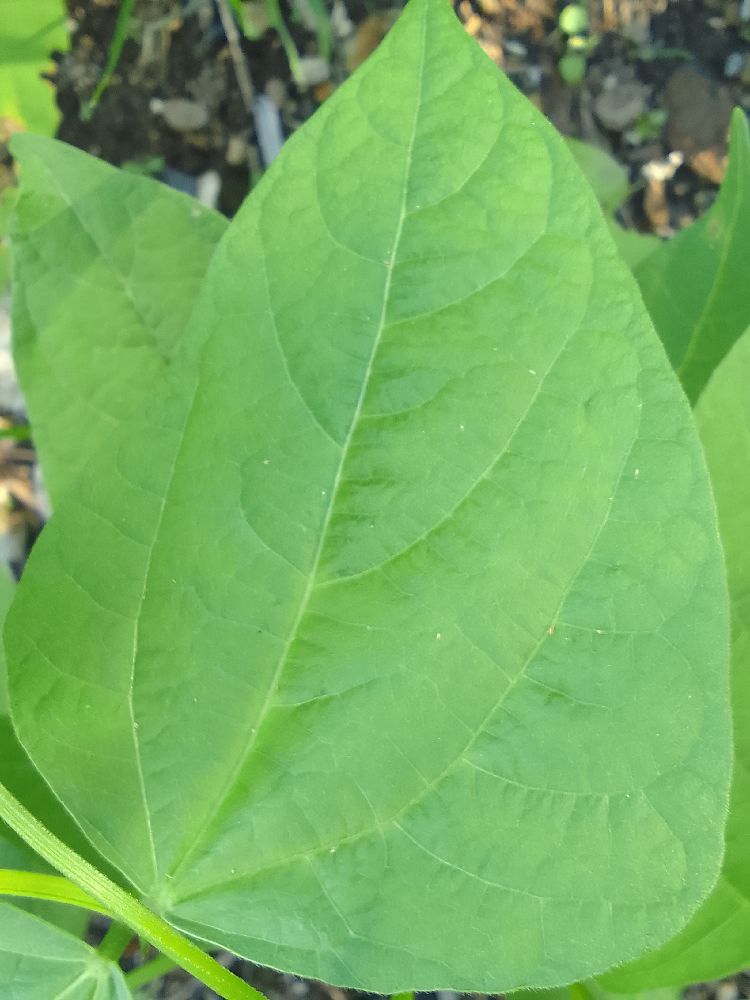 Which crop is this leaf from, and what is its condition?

common bean, healthy
